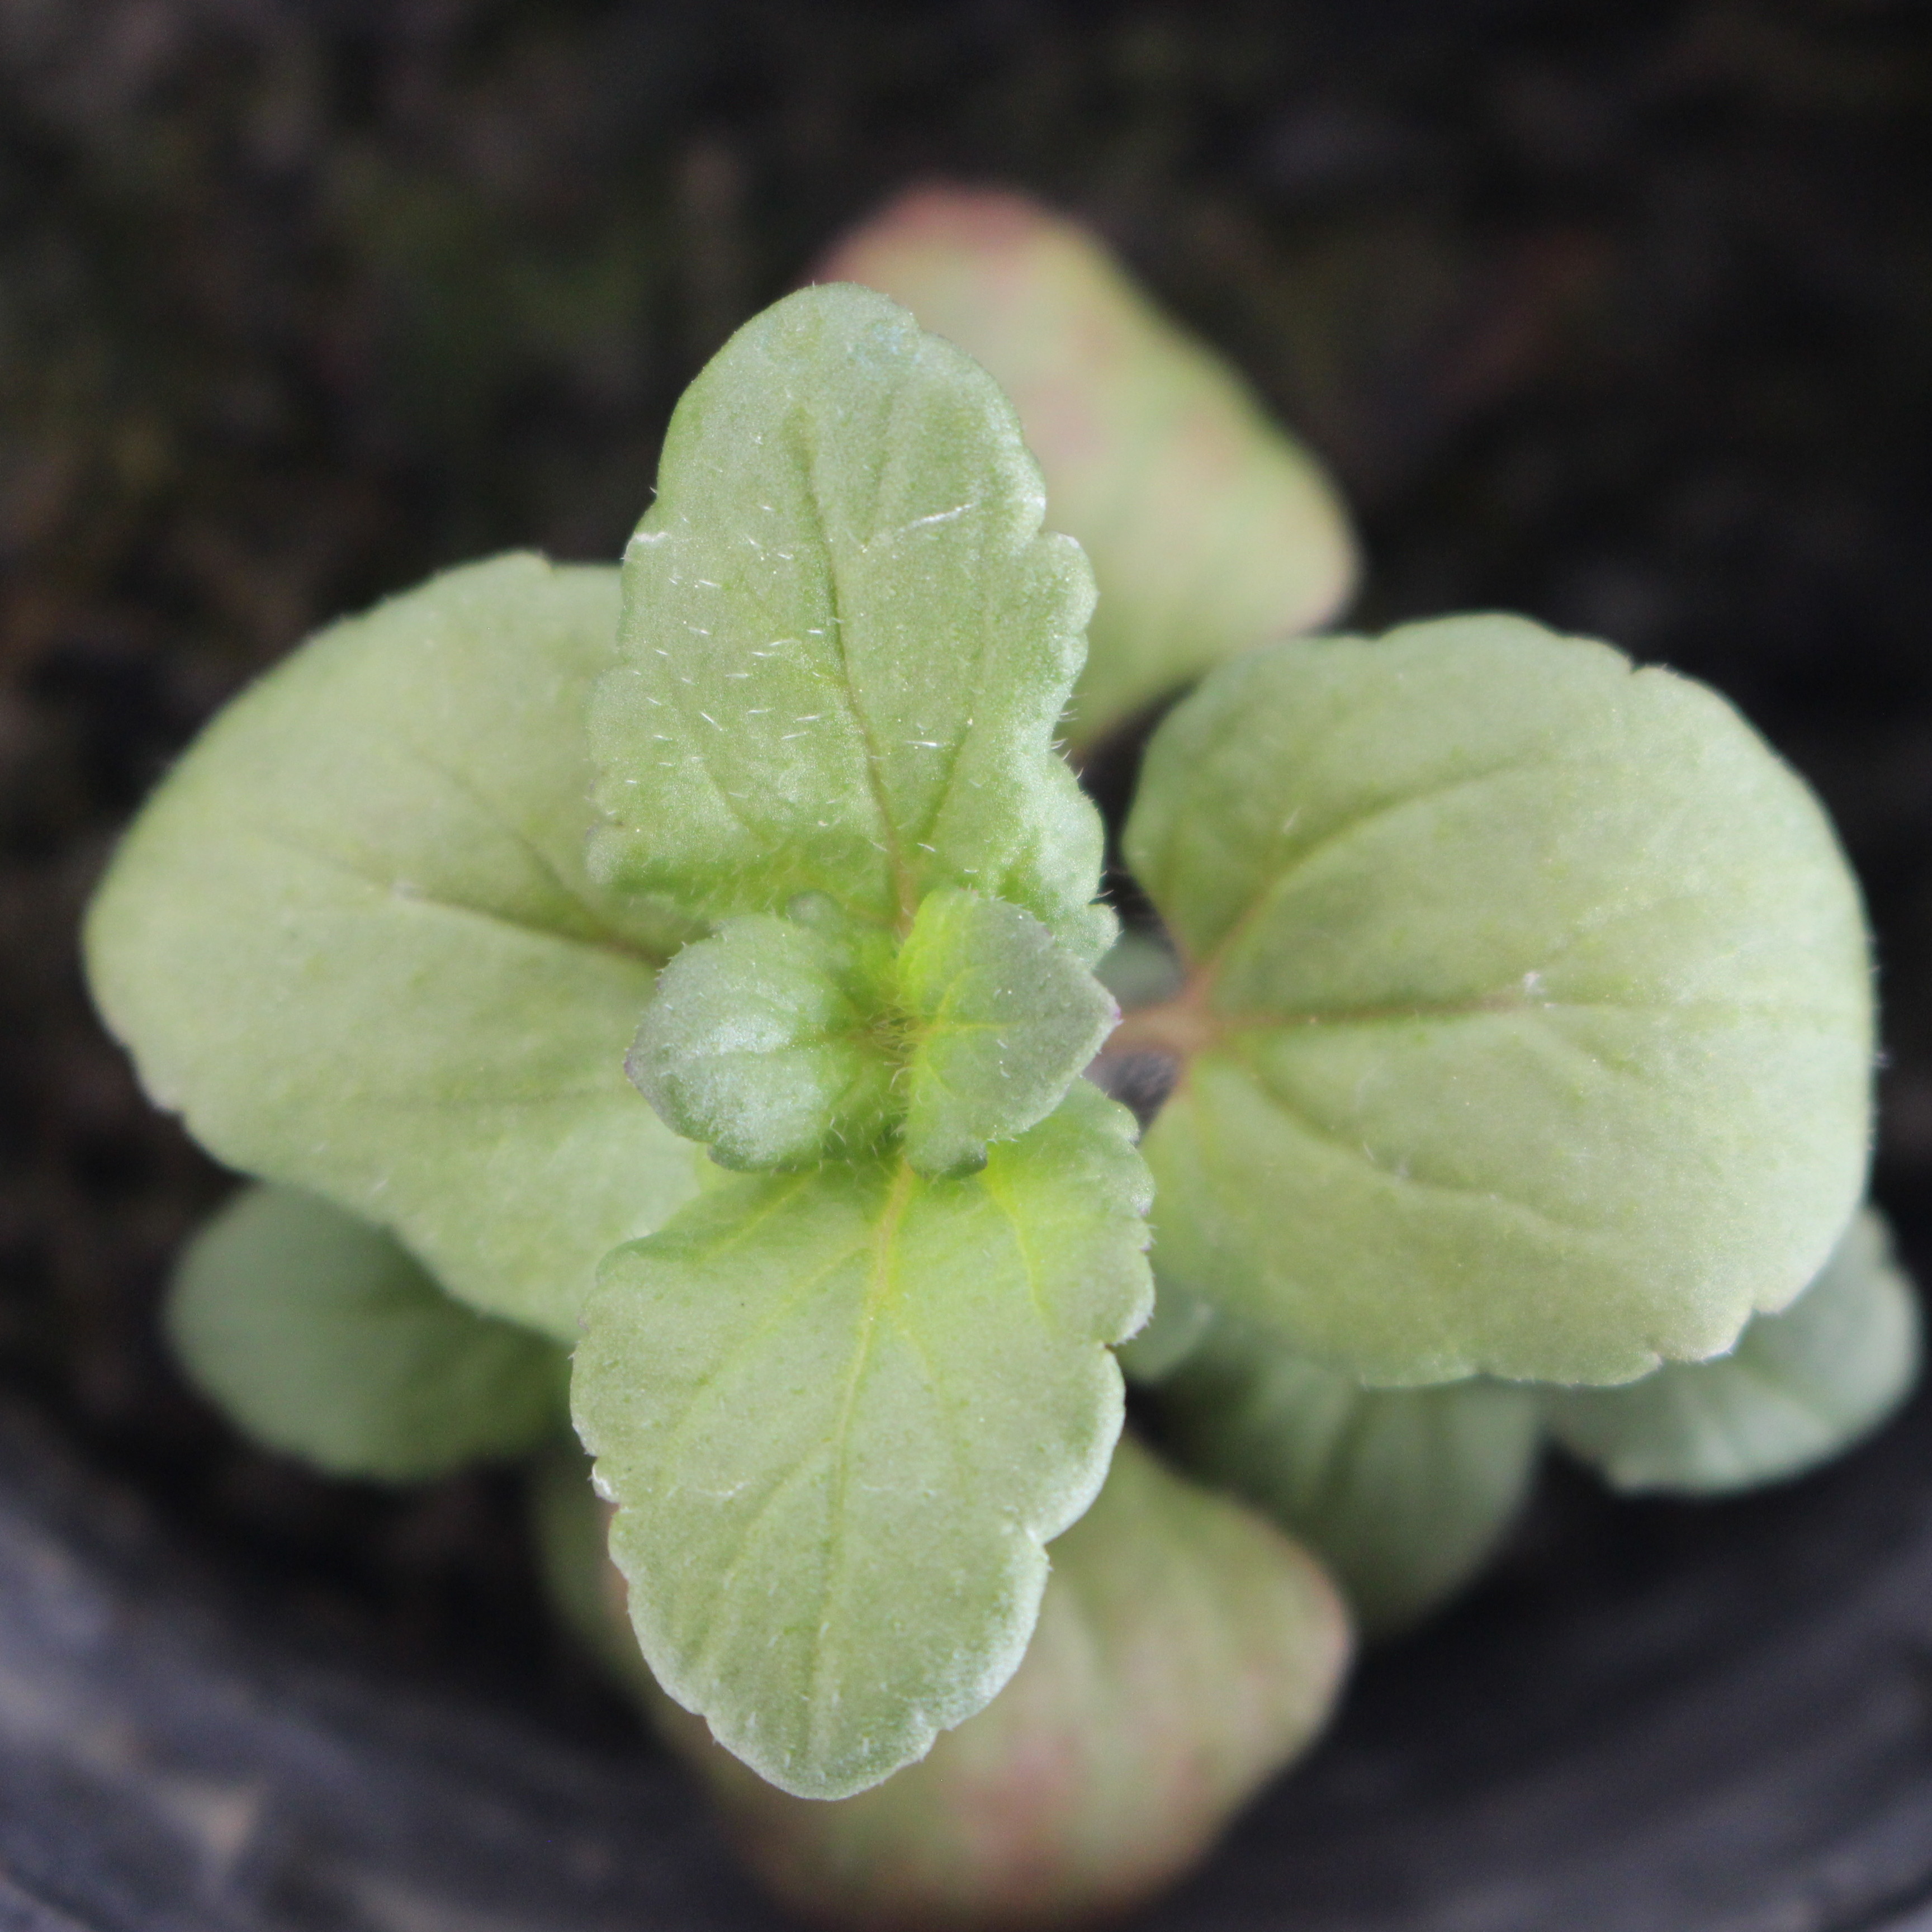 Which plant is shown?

Veronica persica
